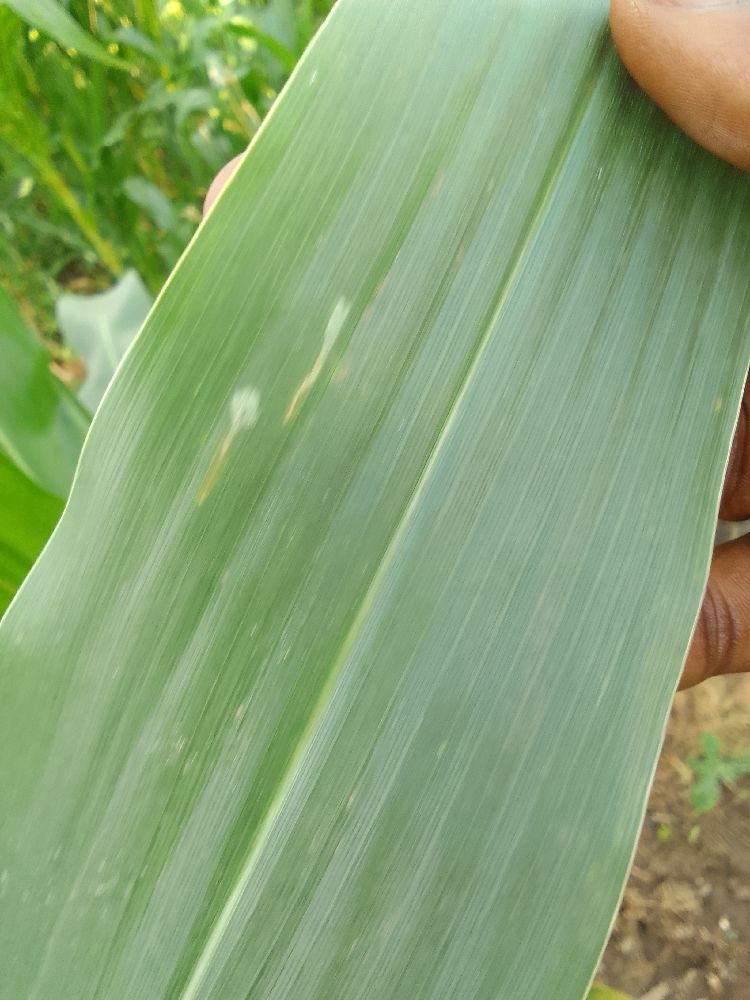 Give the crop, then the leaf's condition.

maize, healthy
